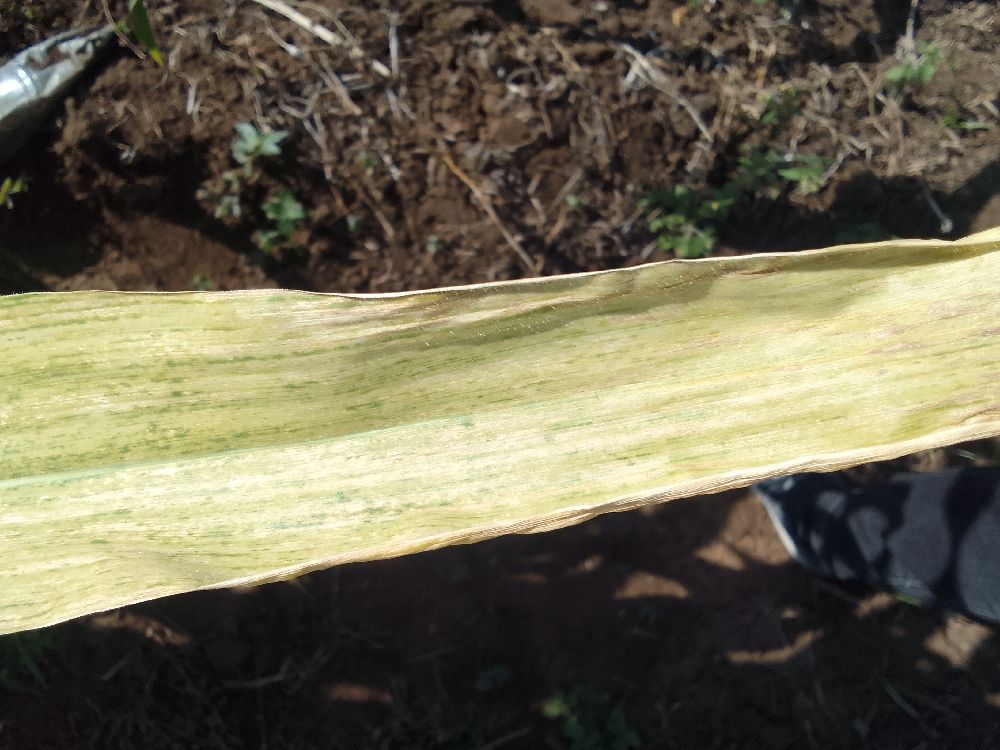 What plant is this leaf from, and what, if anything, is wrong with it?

maize, maize lethal necrosis
